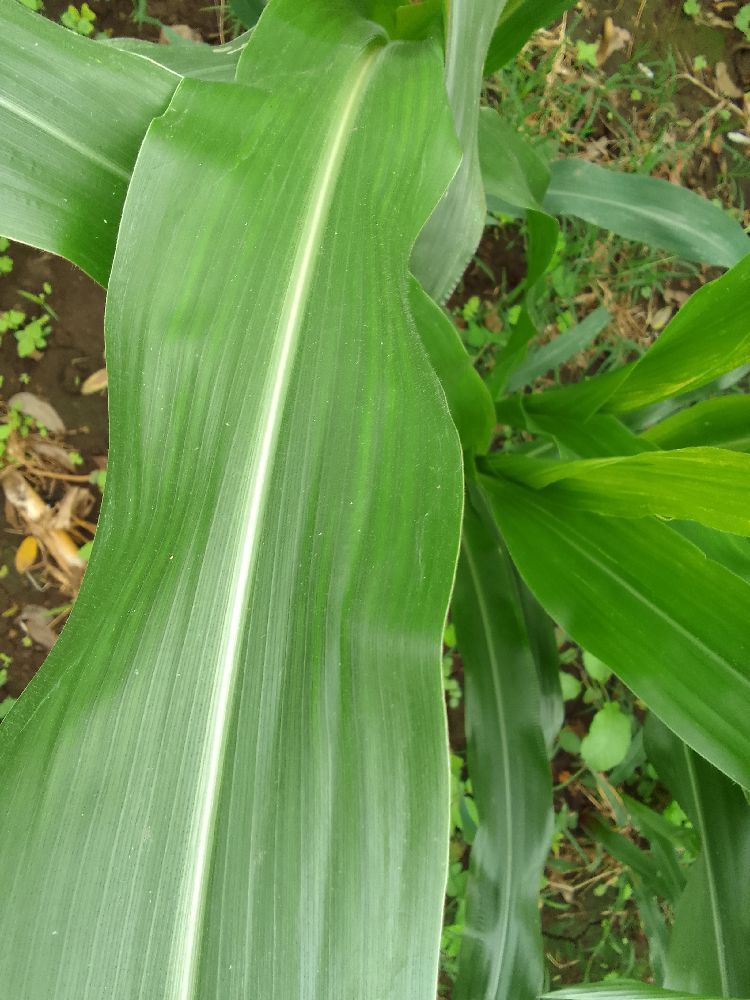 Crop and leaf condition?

maize, healthy
